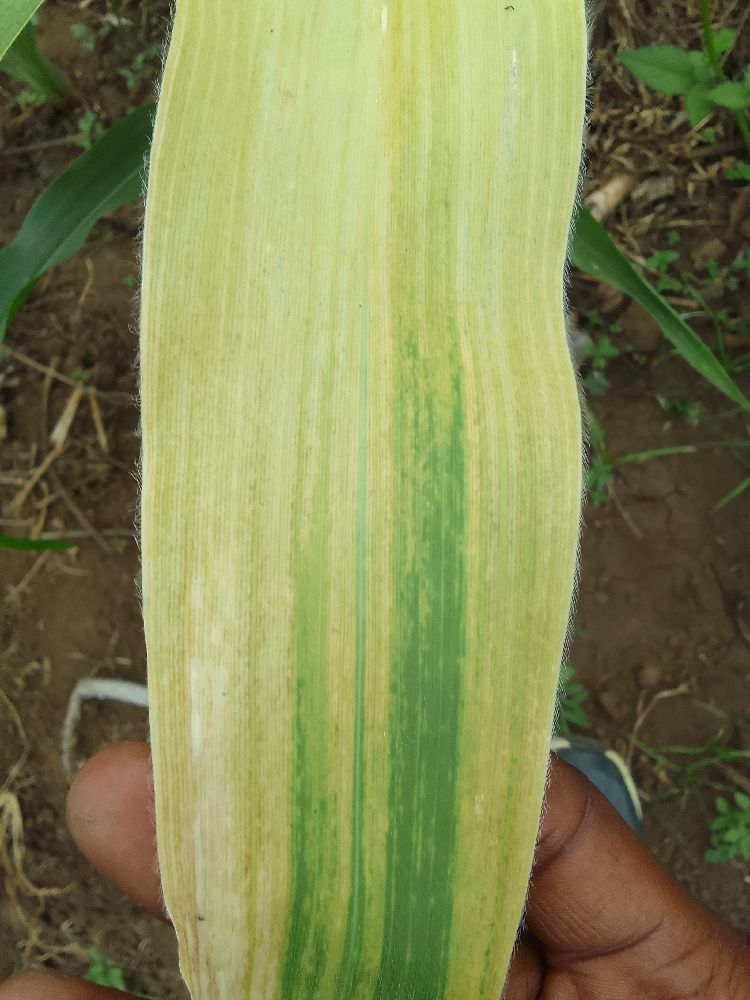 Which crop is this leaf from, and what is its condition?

maize, maize lethal necrosis
